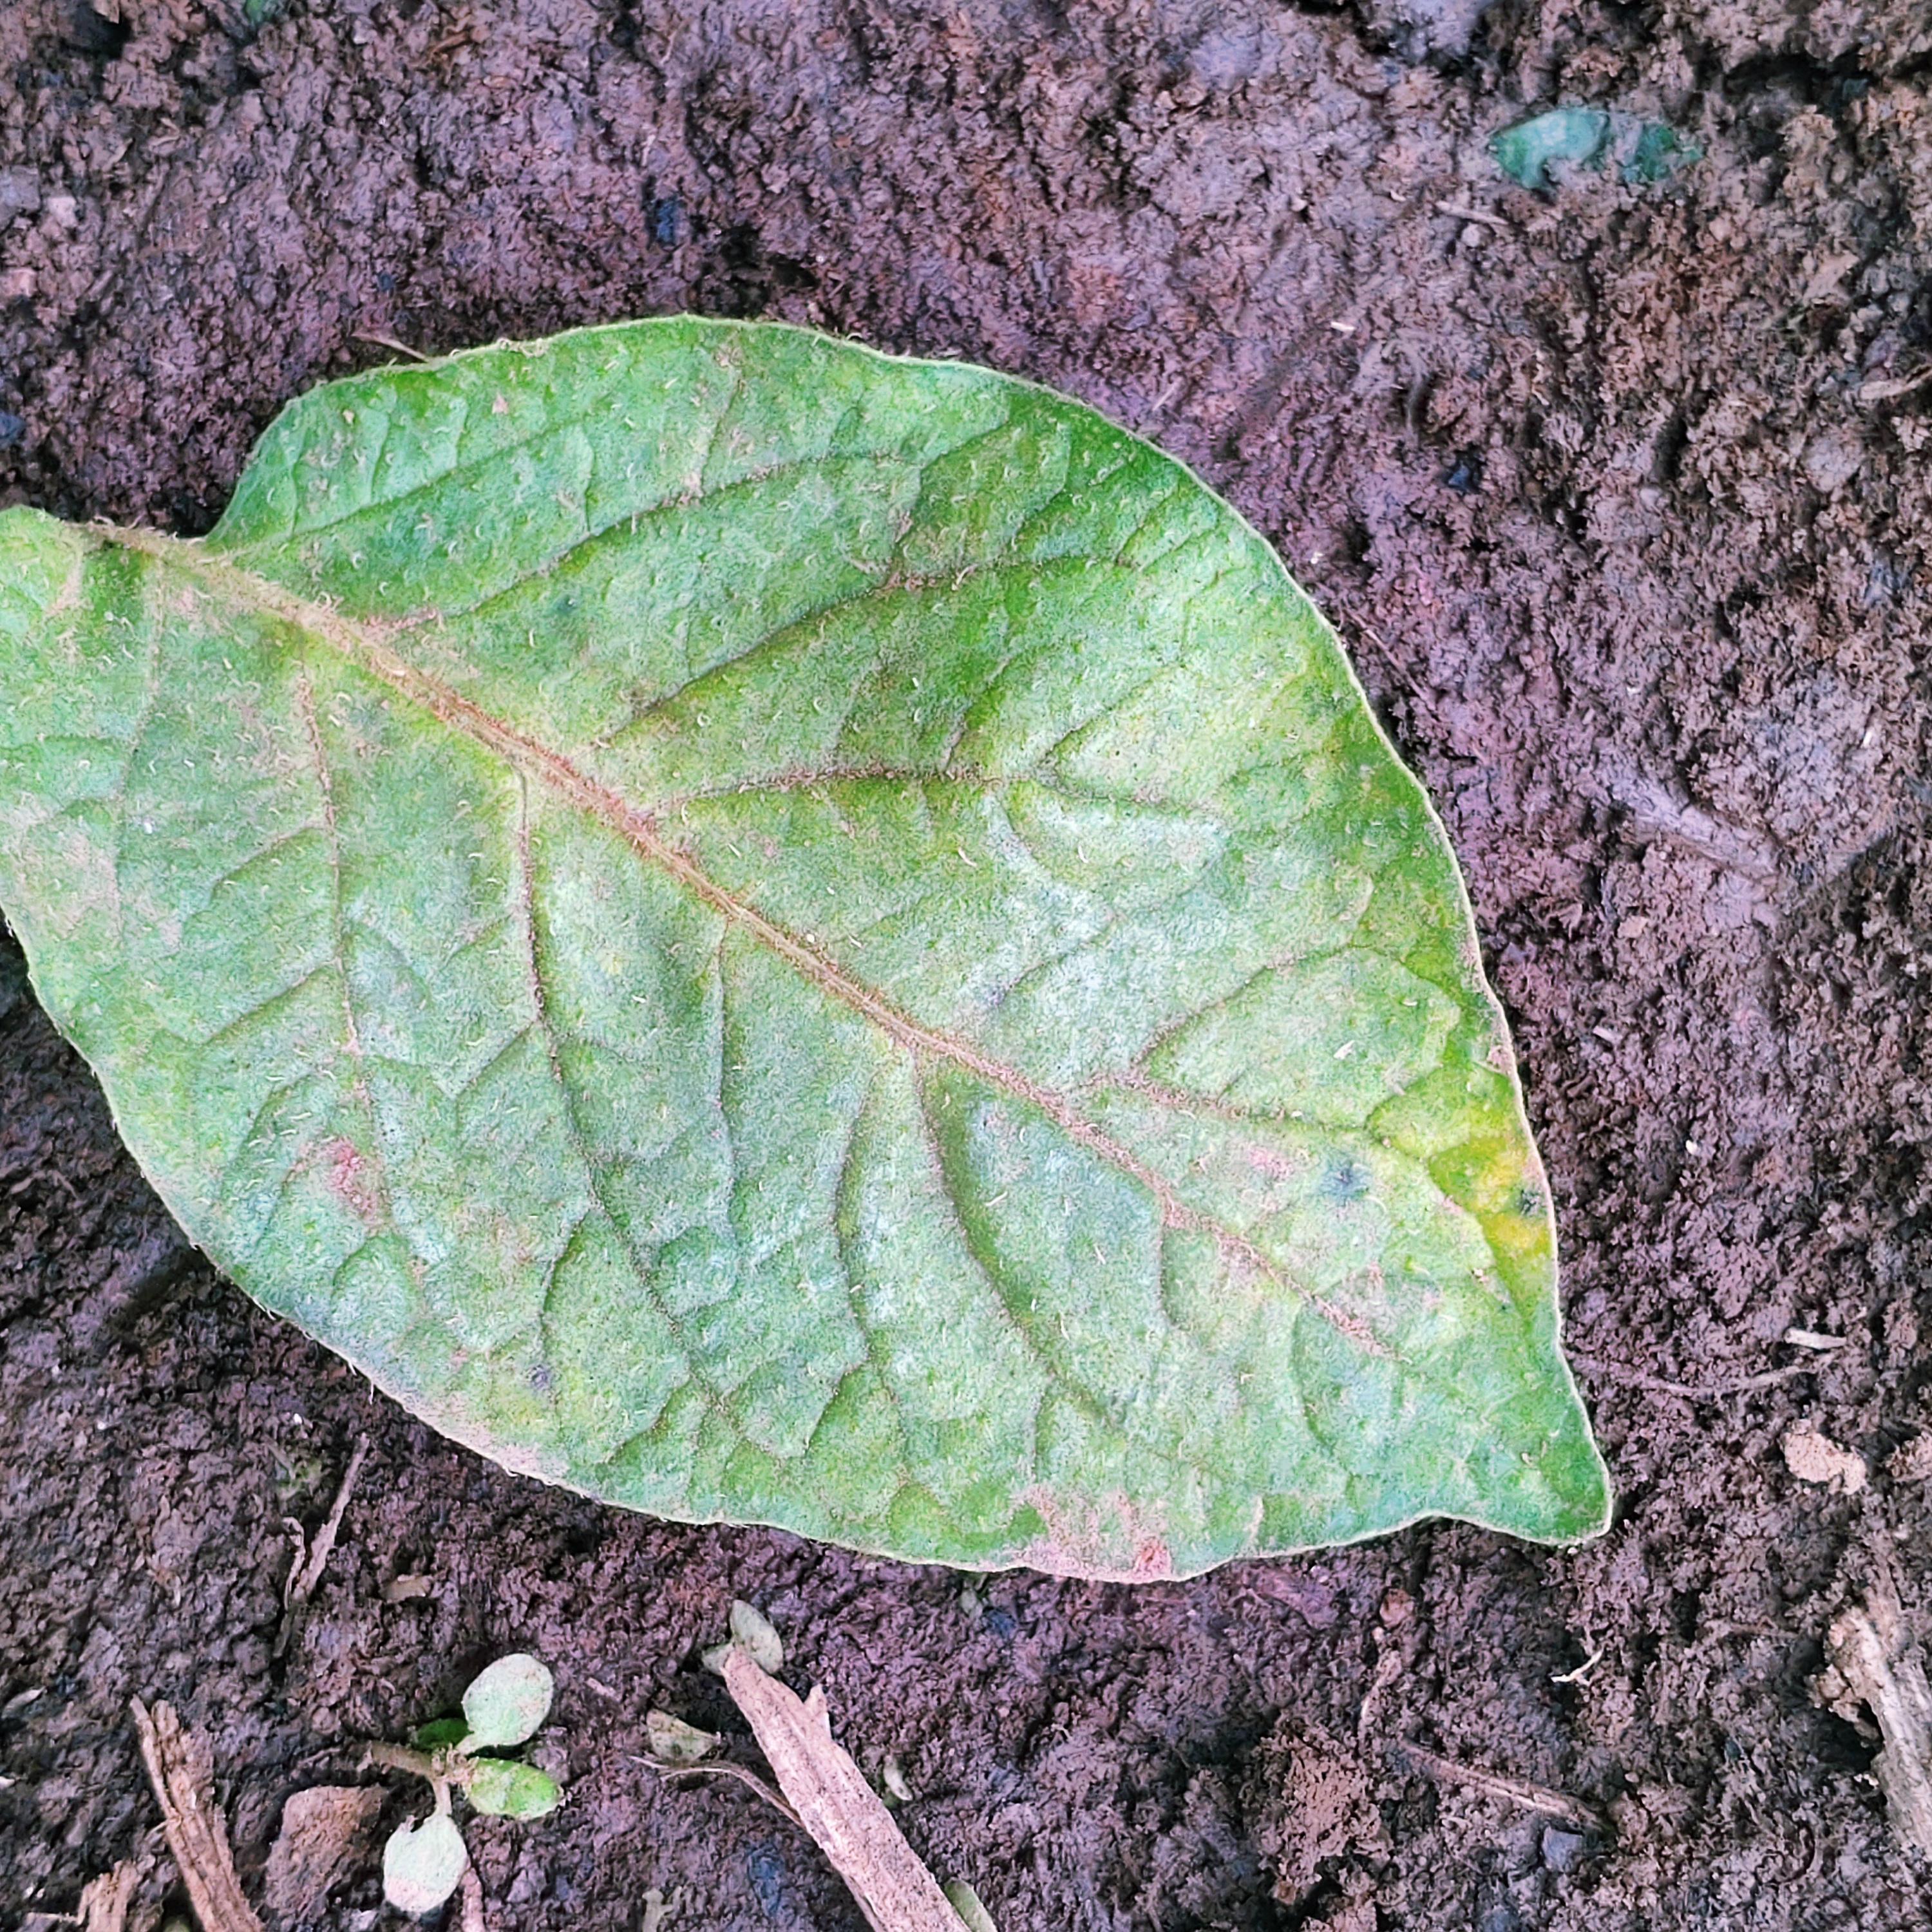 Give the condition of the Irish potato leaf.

late blight
